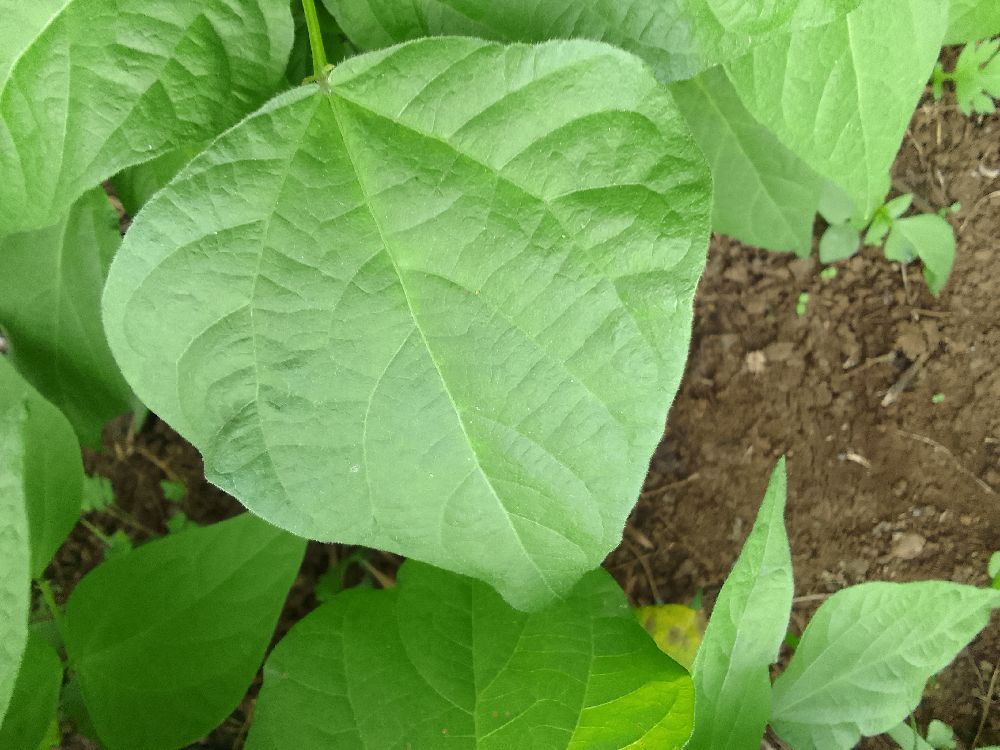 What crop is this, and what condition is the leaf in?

common bean, healthy
